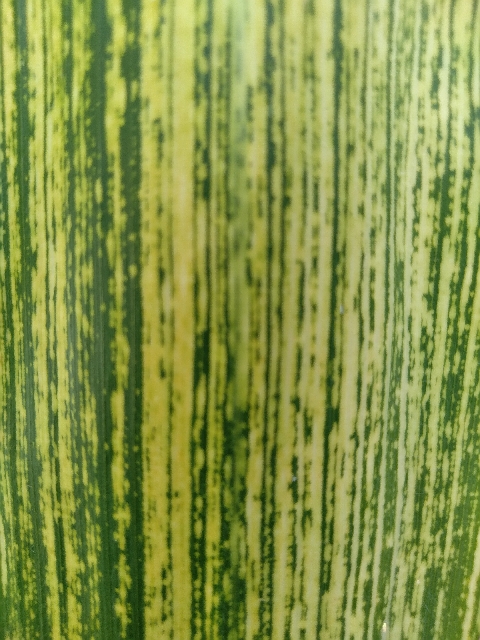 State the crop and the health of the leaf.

maize, maize streak virus
